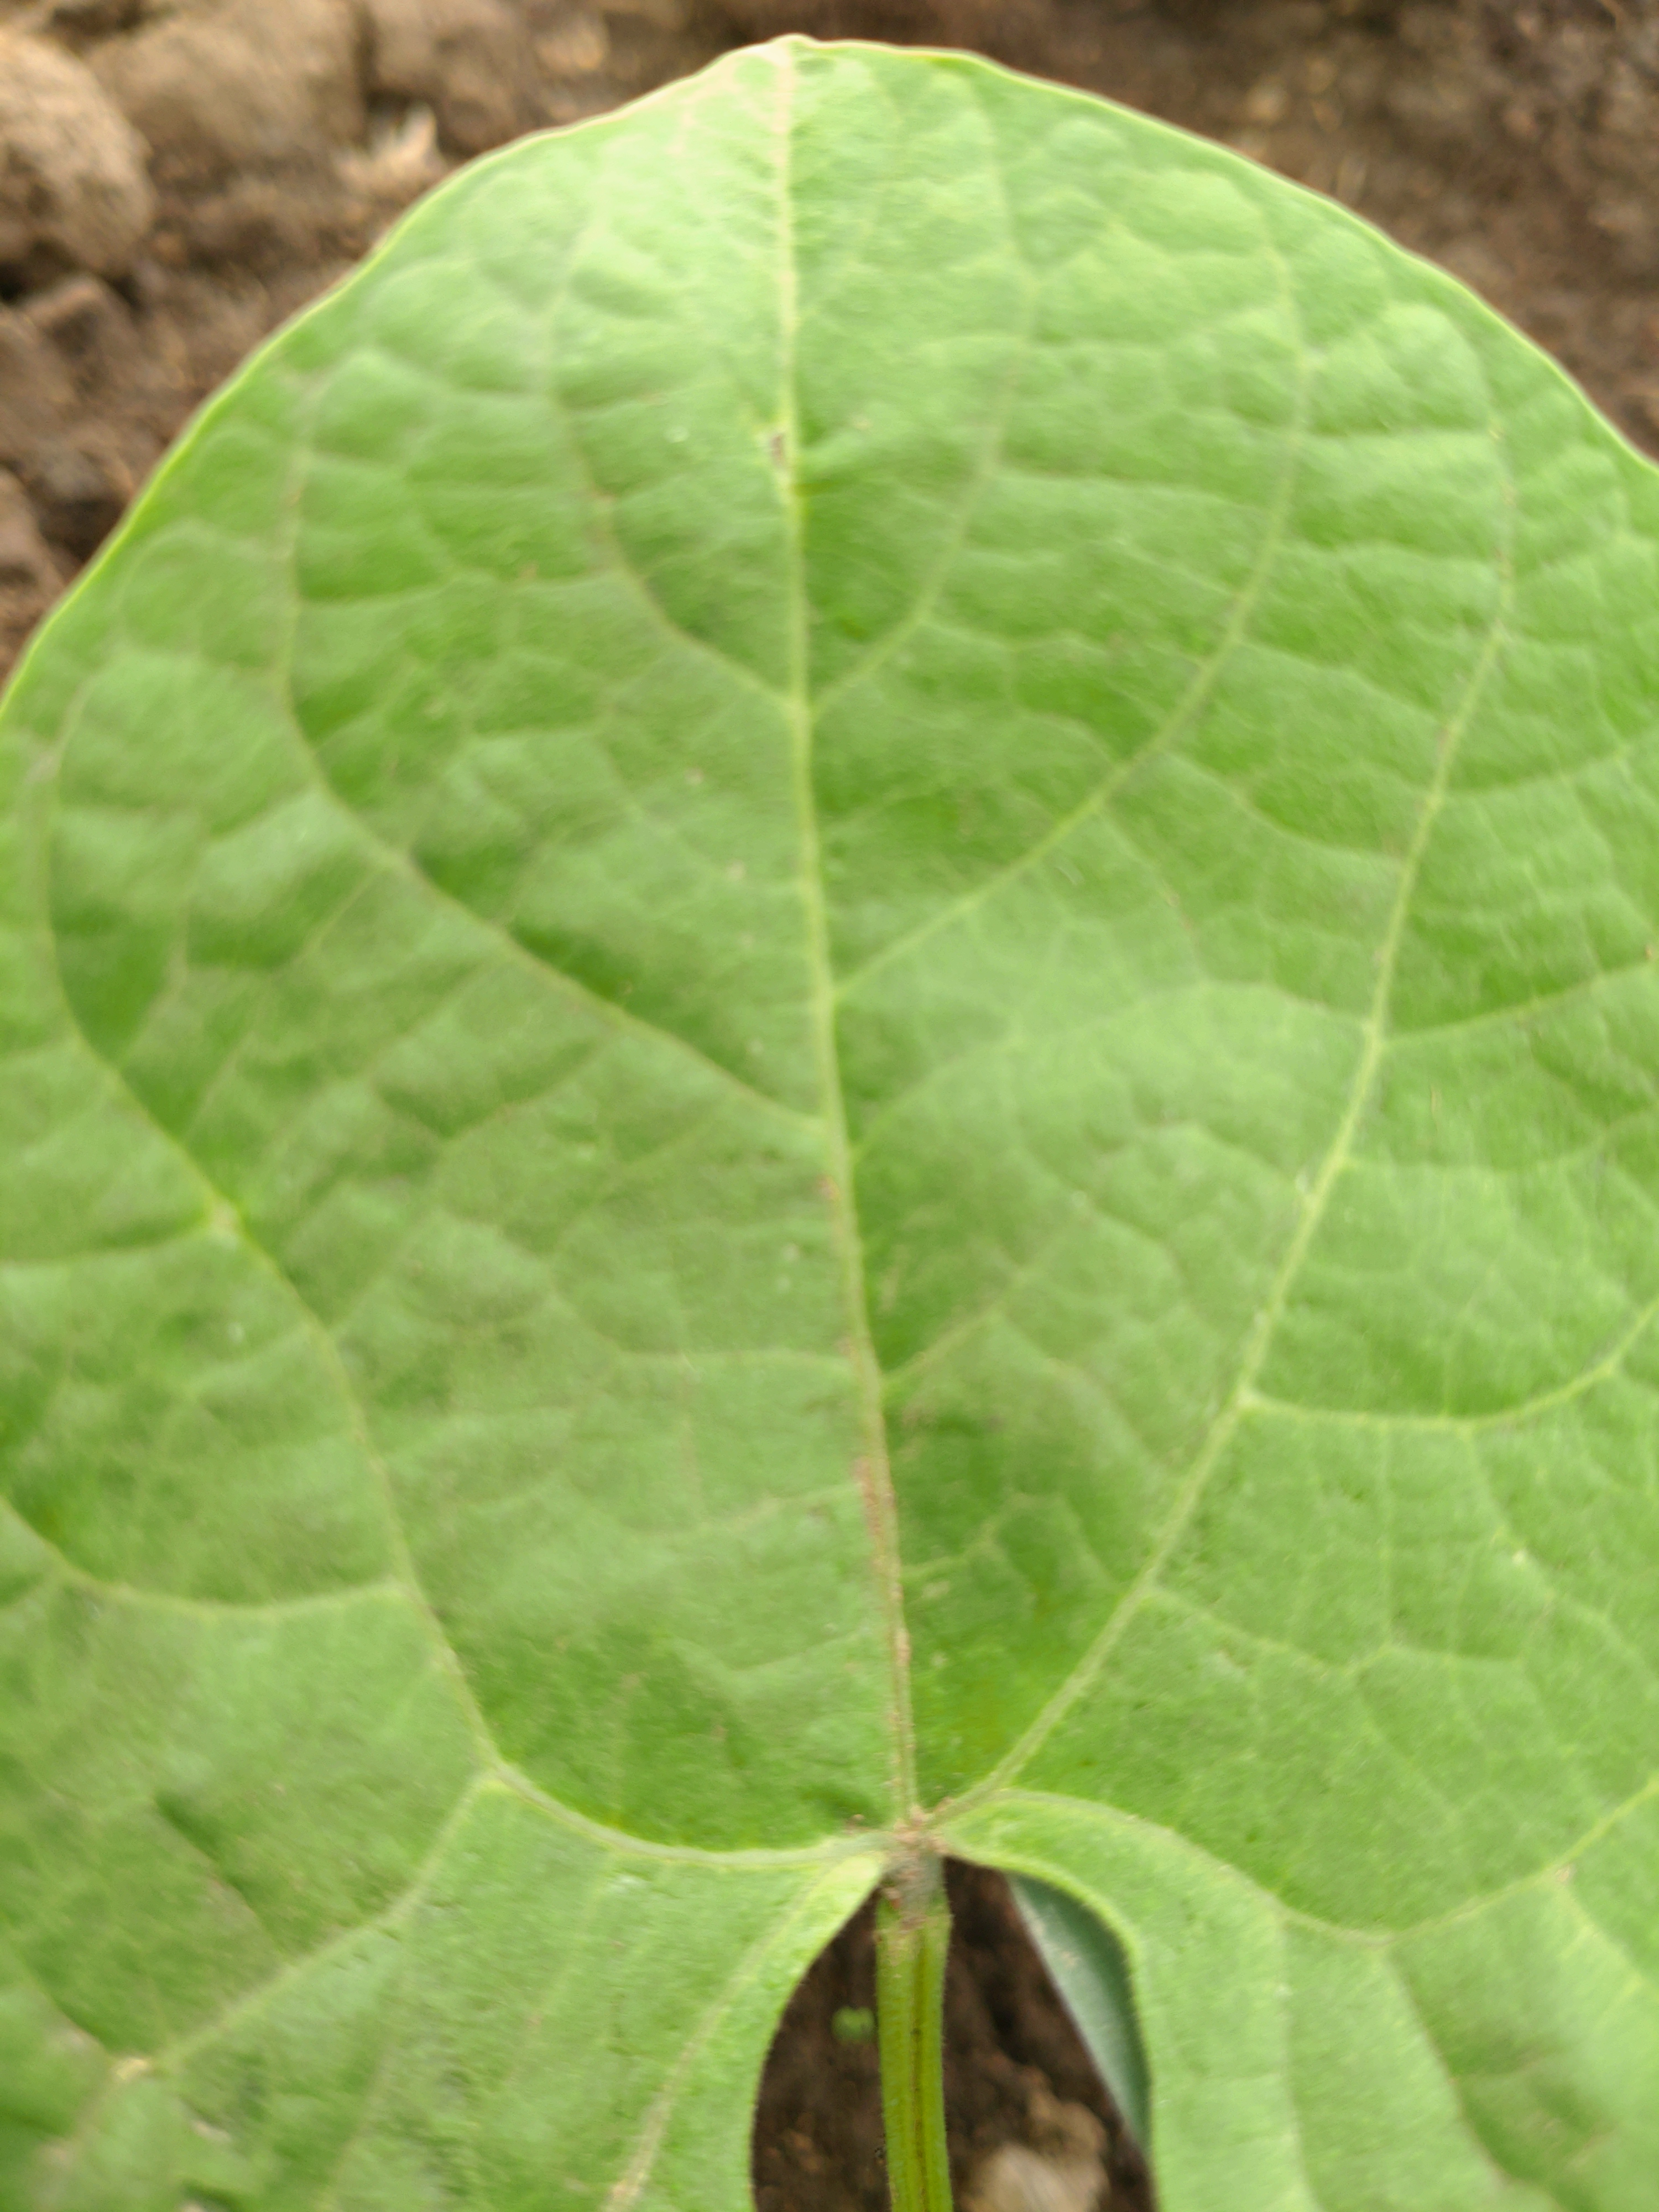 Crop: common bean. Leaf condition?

healthy
